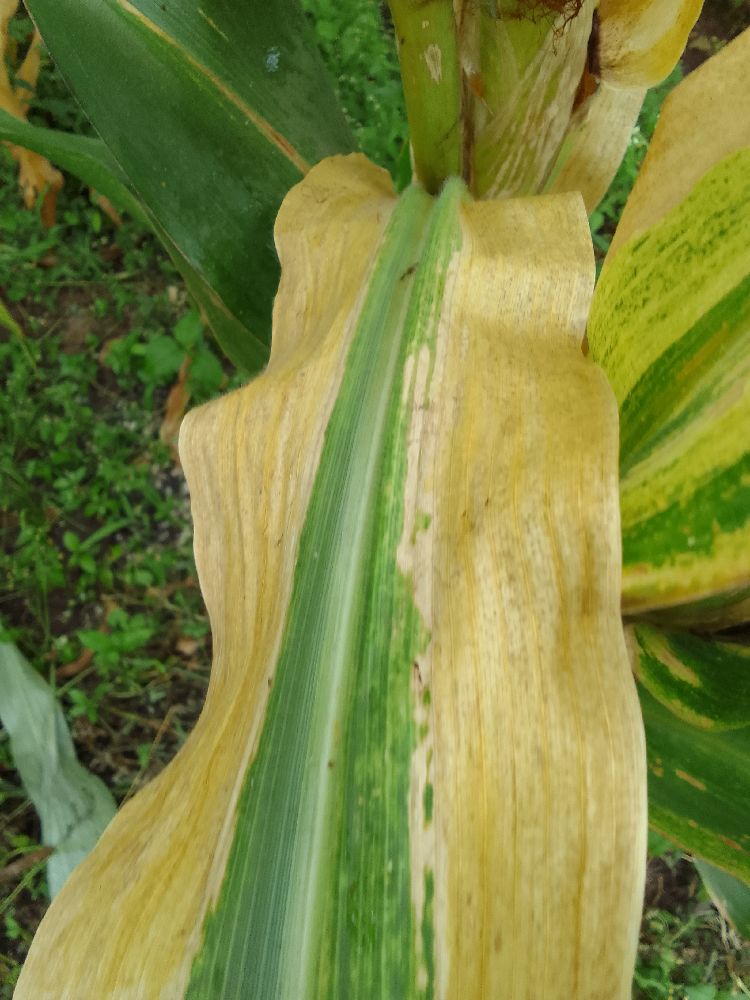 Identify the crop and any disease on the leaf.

maize, maize lethal necrosis
